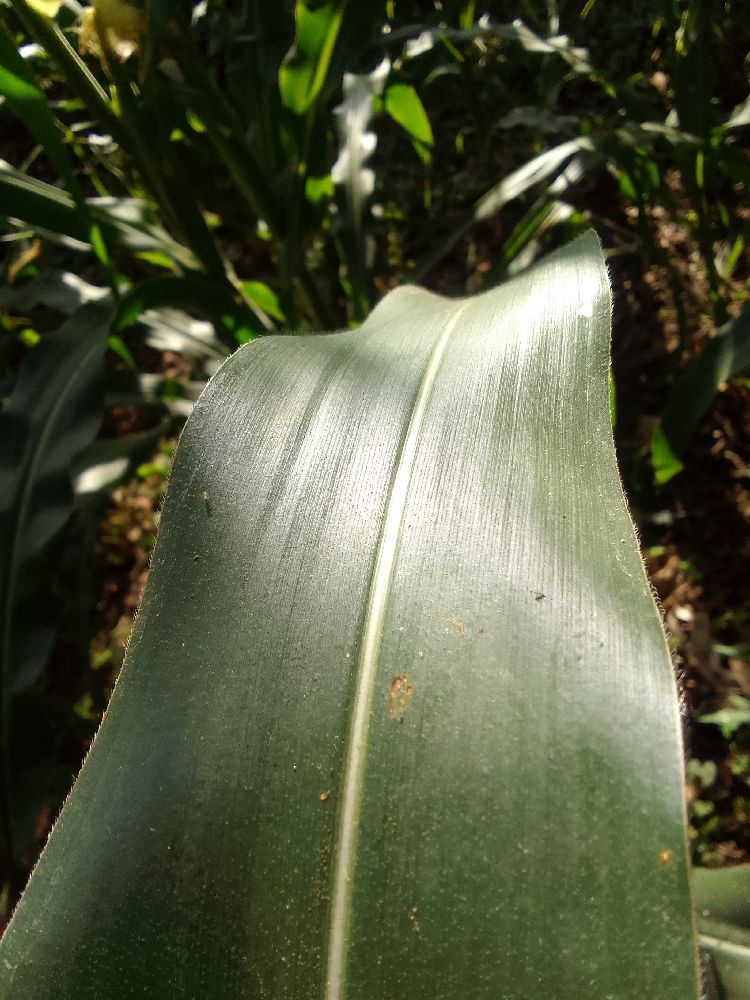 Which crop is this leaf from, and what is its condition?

maize, healthy
